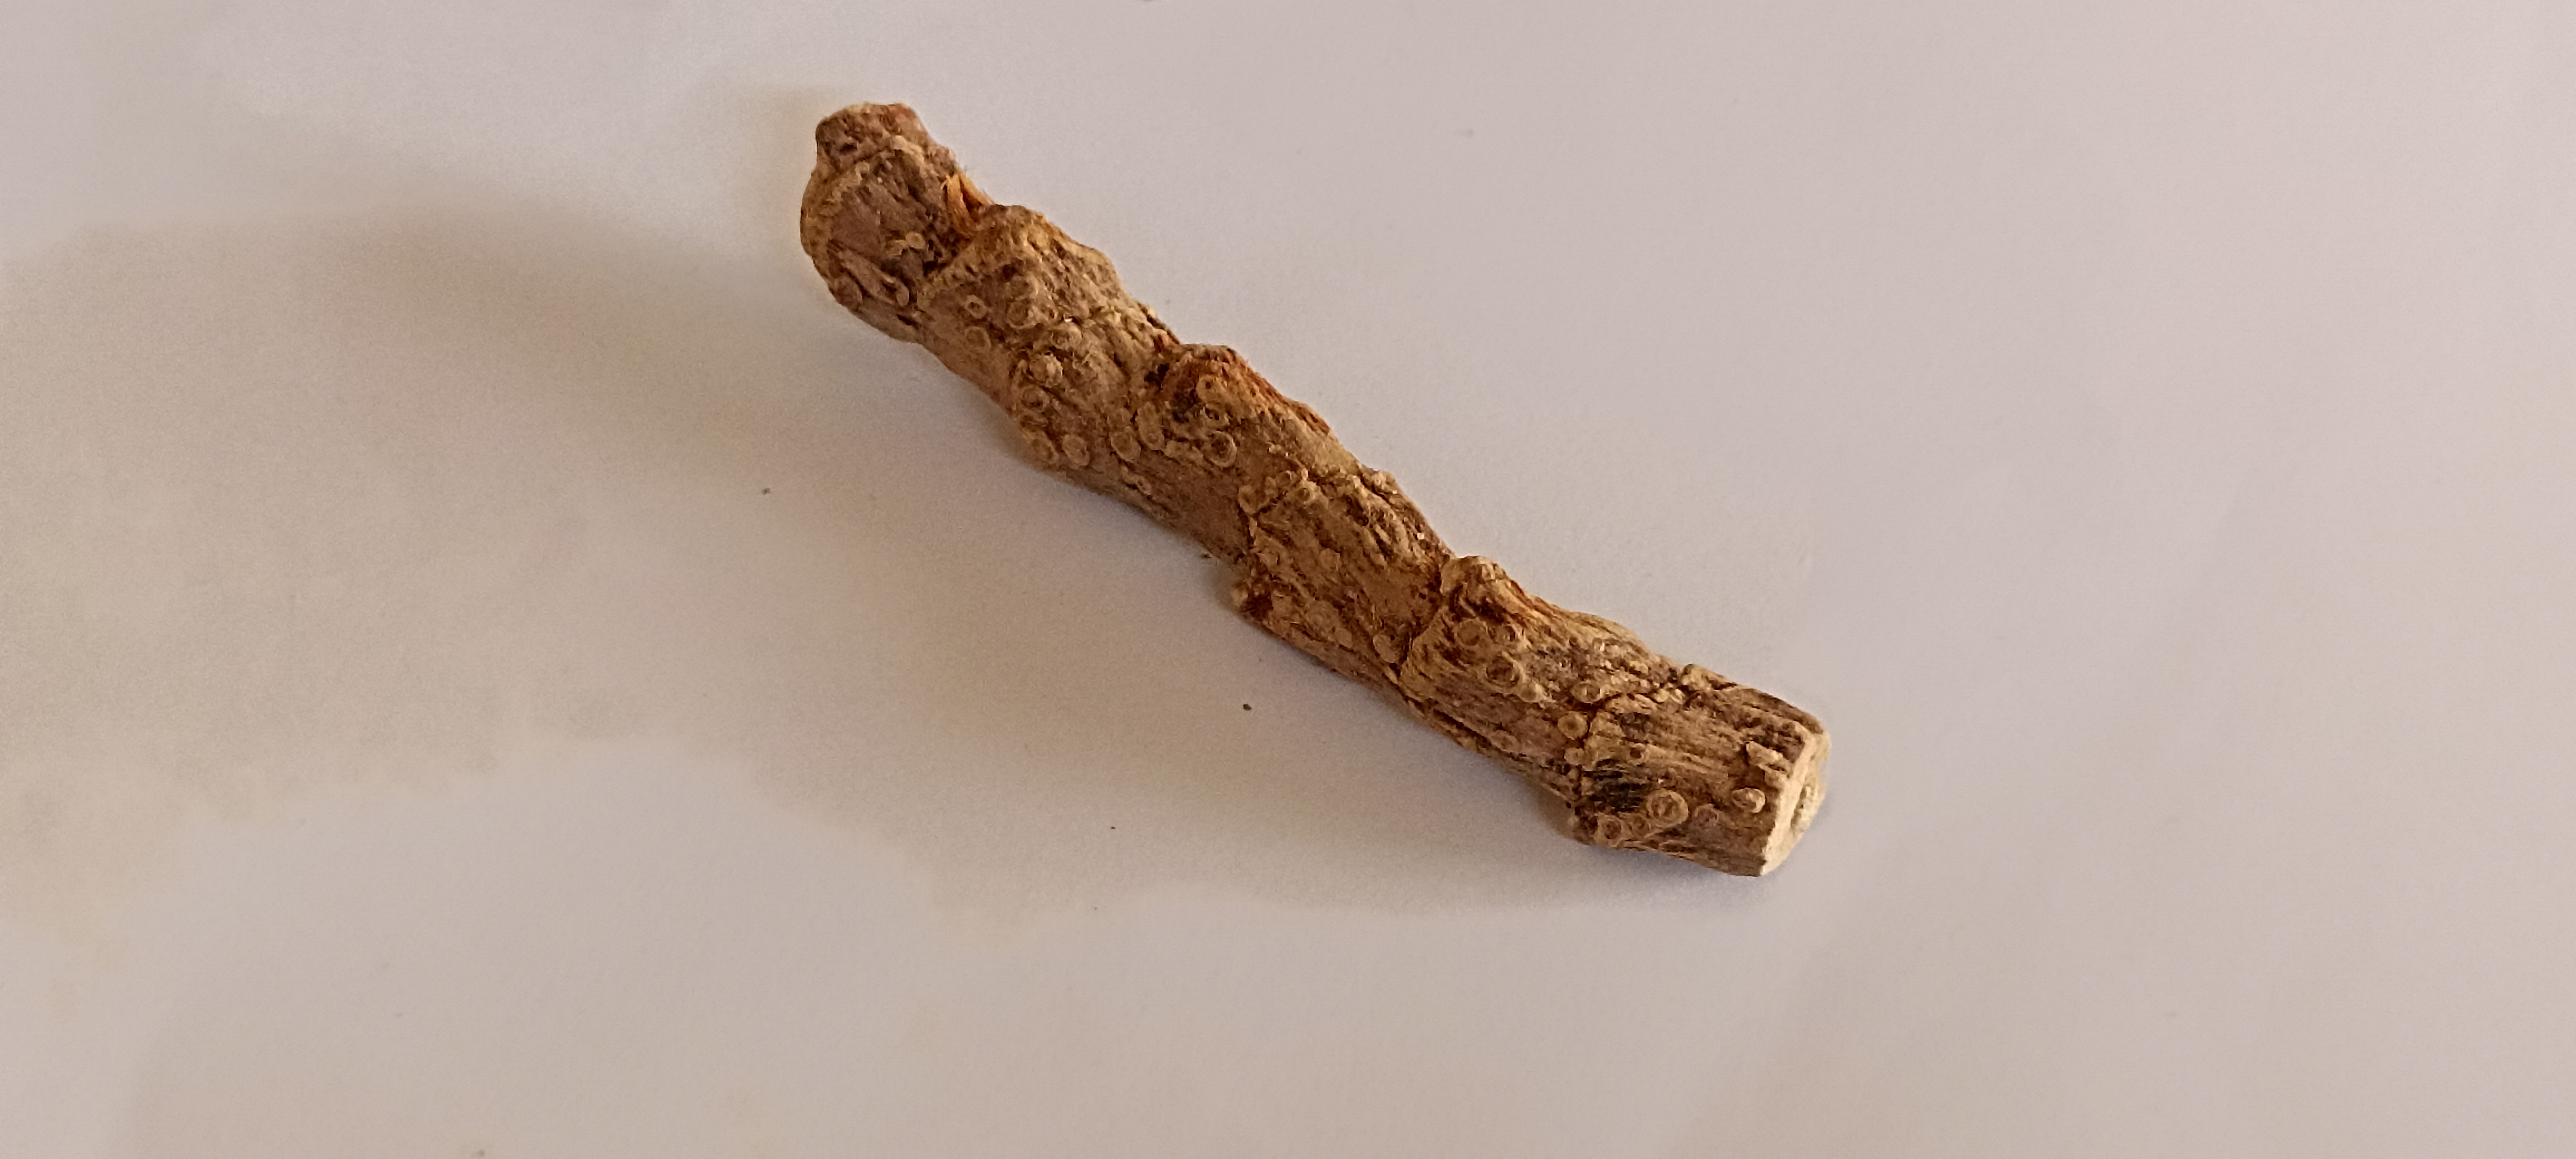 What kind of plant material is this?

vekhand
